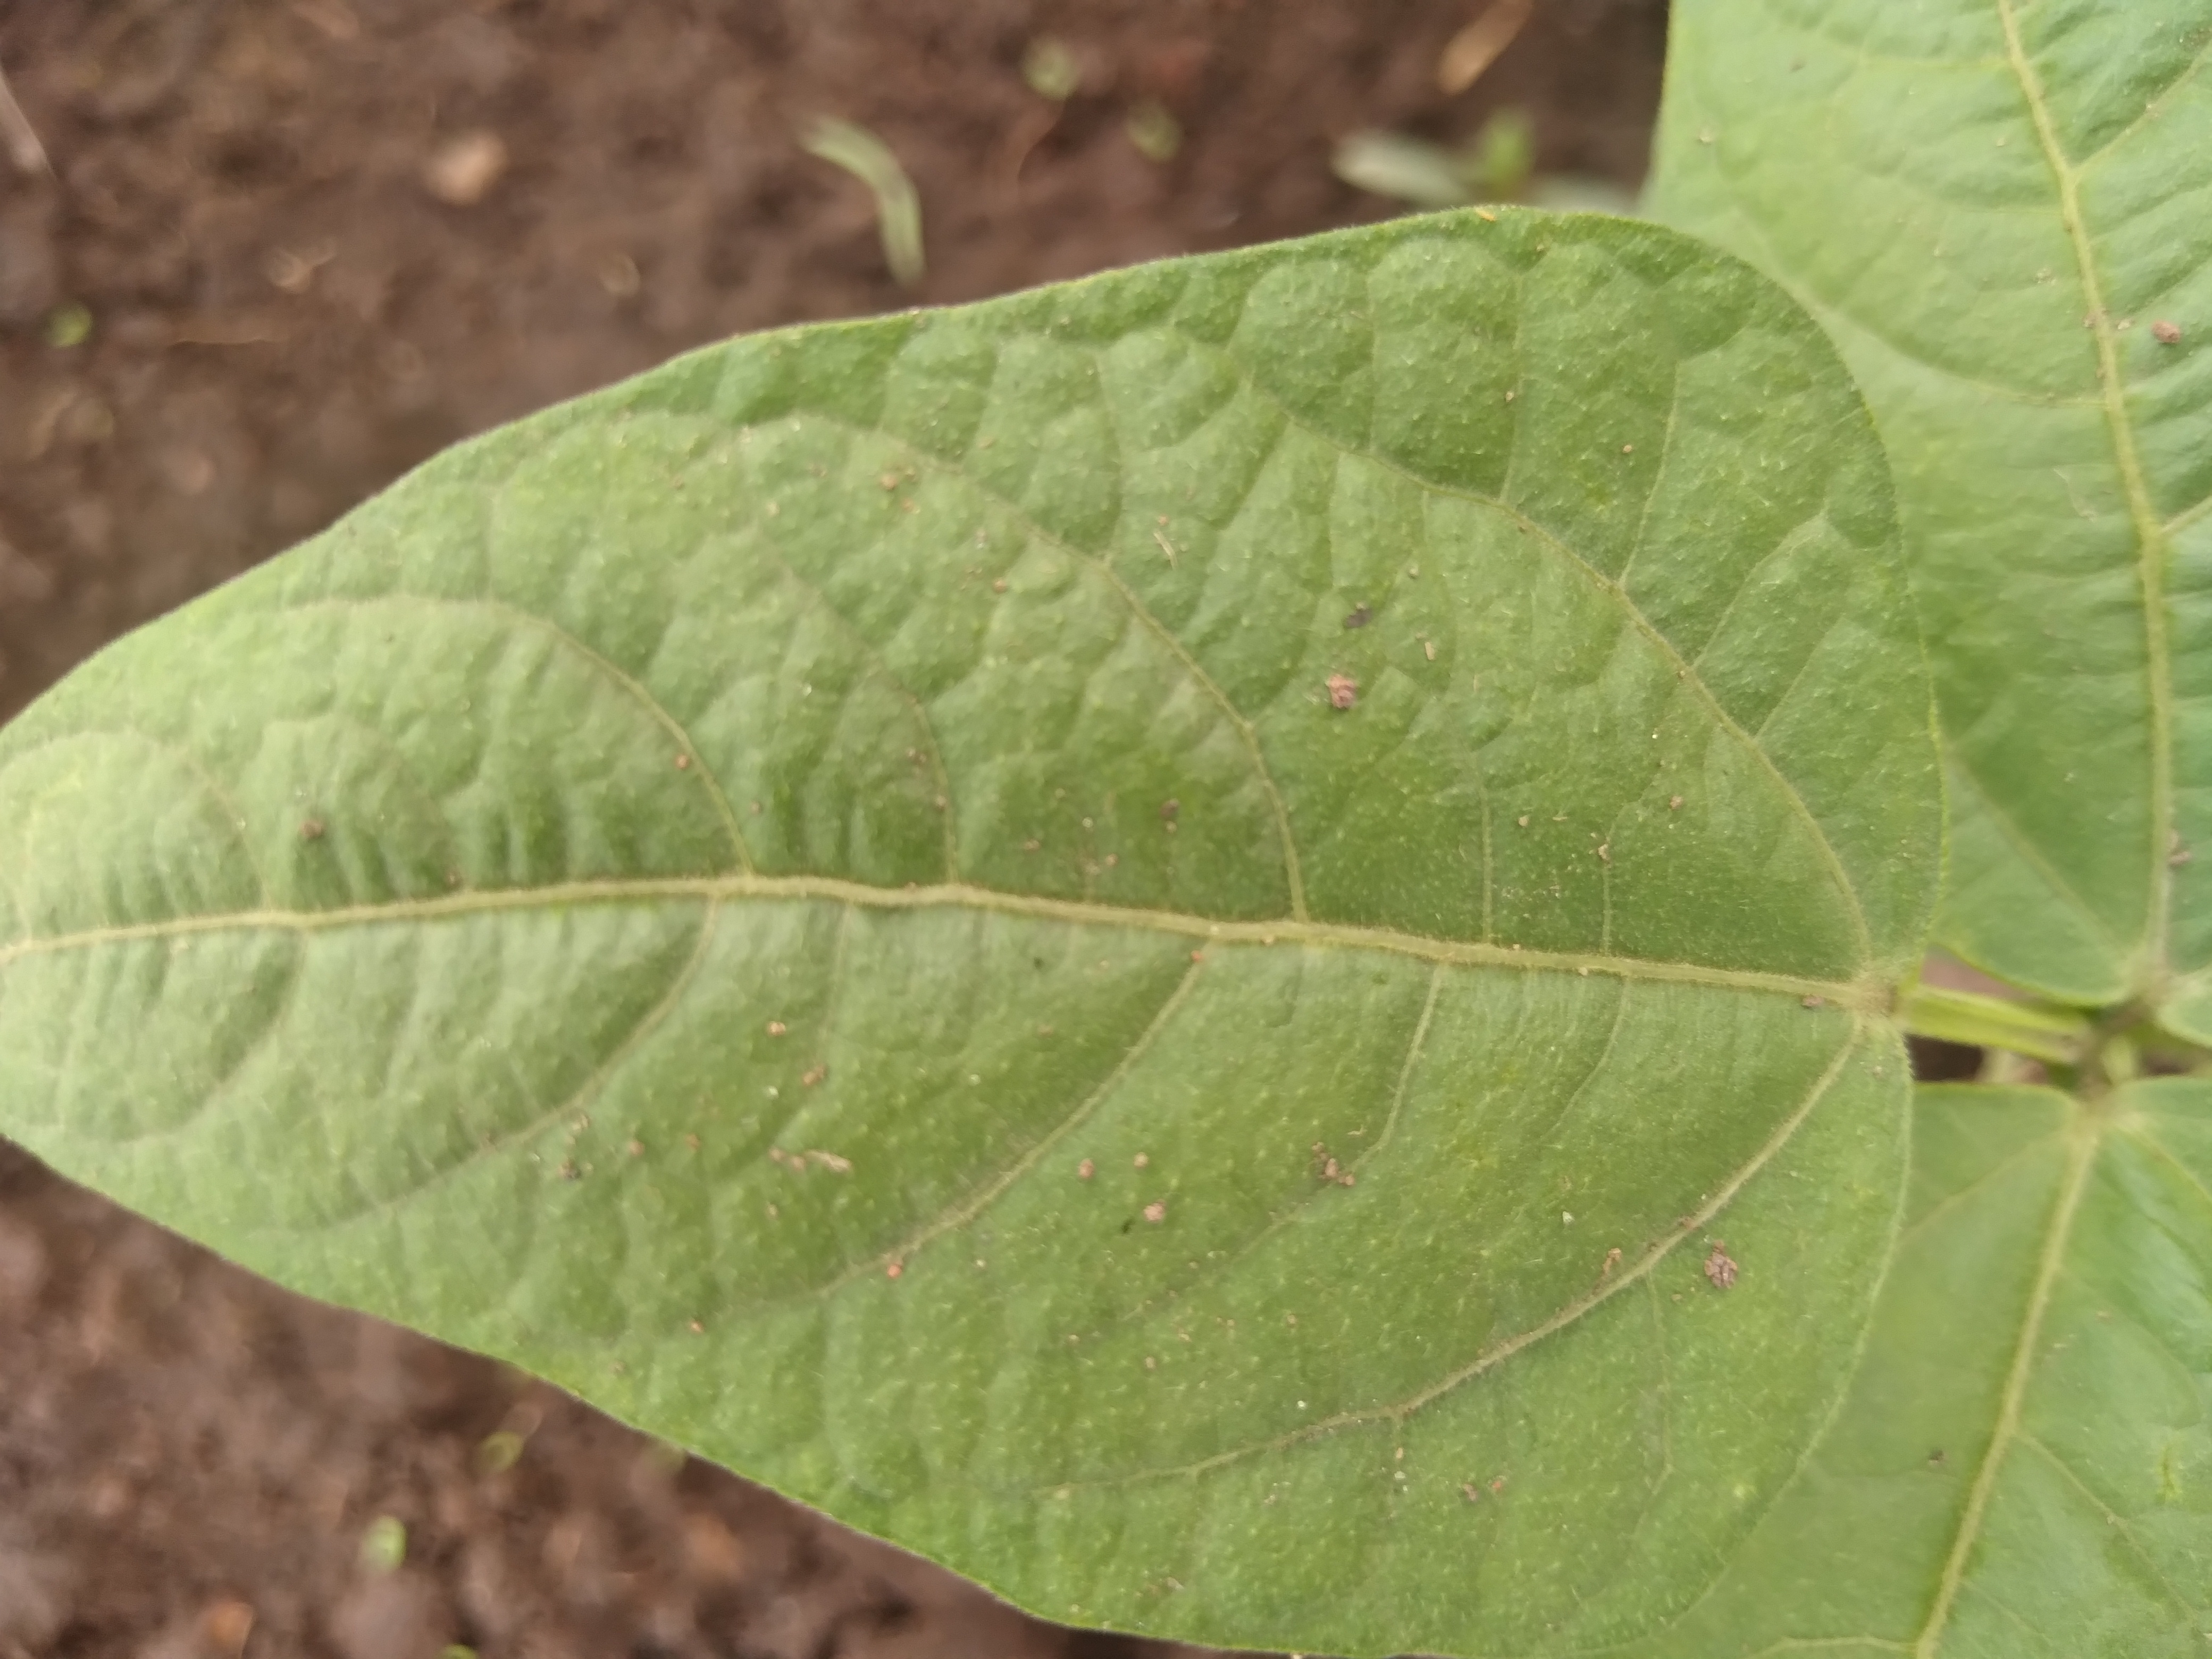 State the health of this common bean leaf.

healthy
